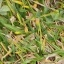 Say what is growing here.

grass
